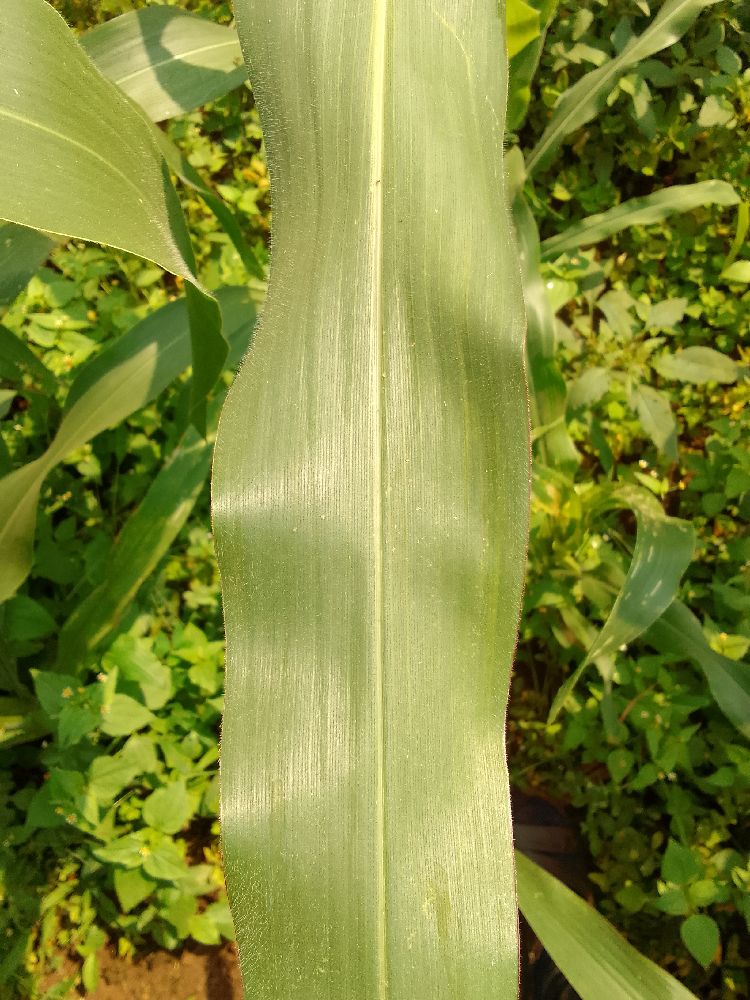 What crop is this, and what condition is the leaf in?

maize, healthy
